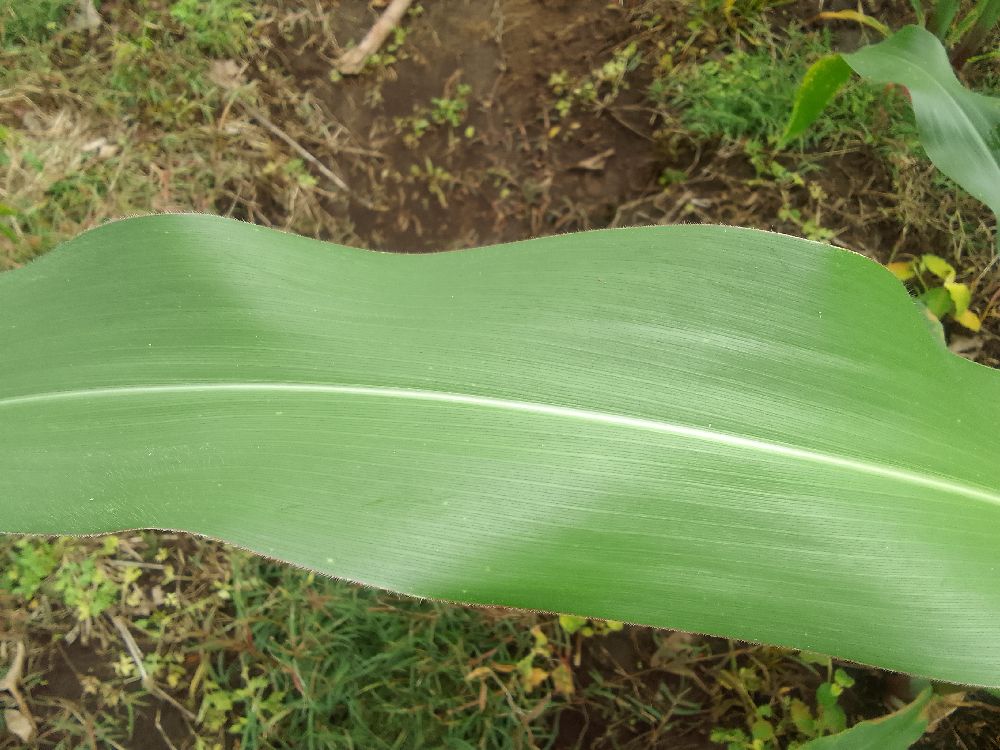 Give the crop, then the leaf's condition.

maize, healthy
